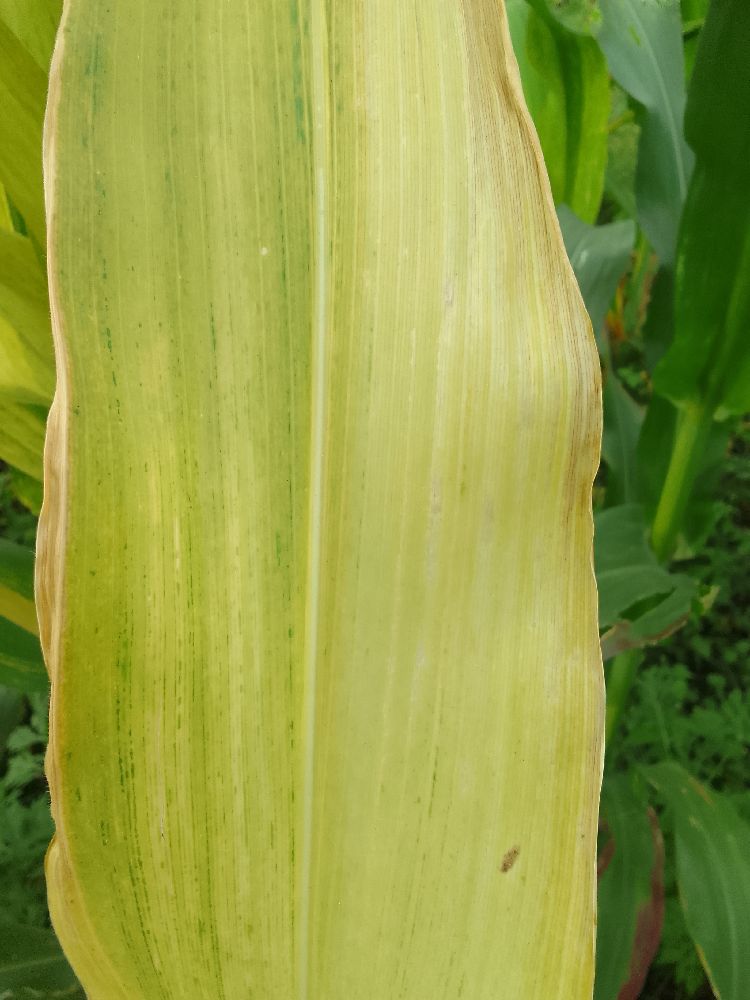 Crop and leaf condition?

maize, maize lethal necrosis
